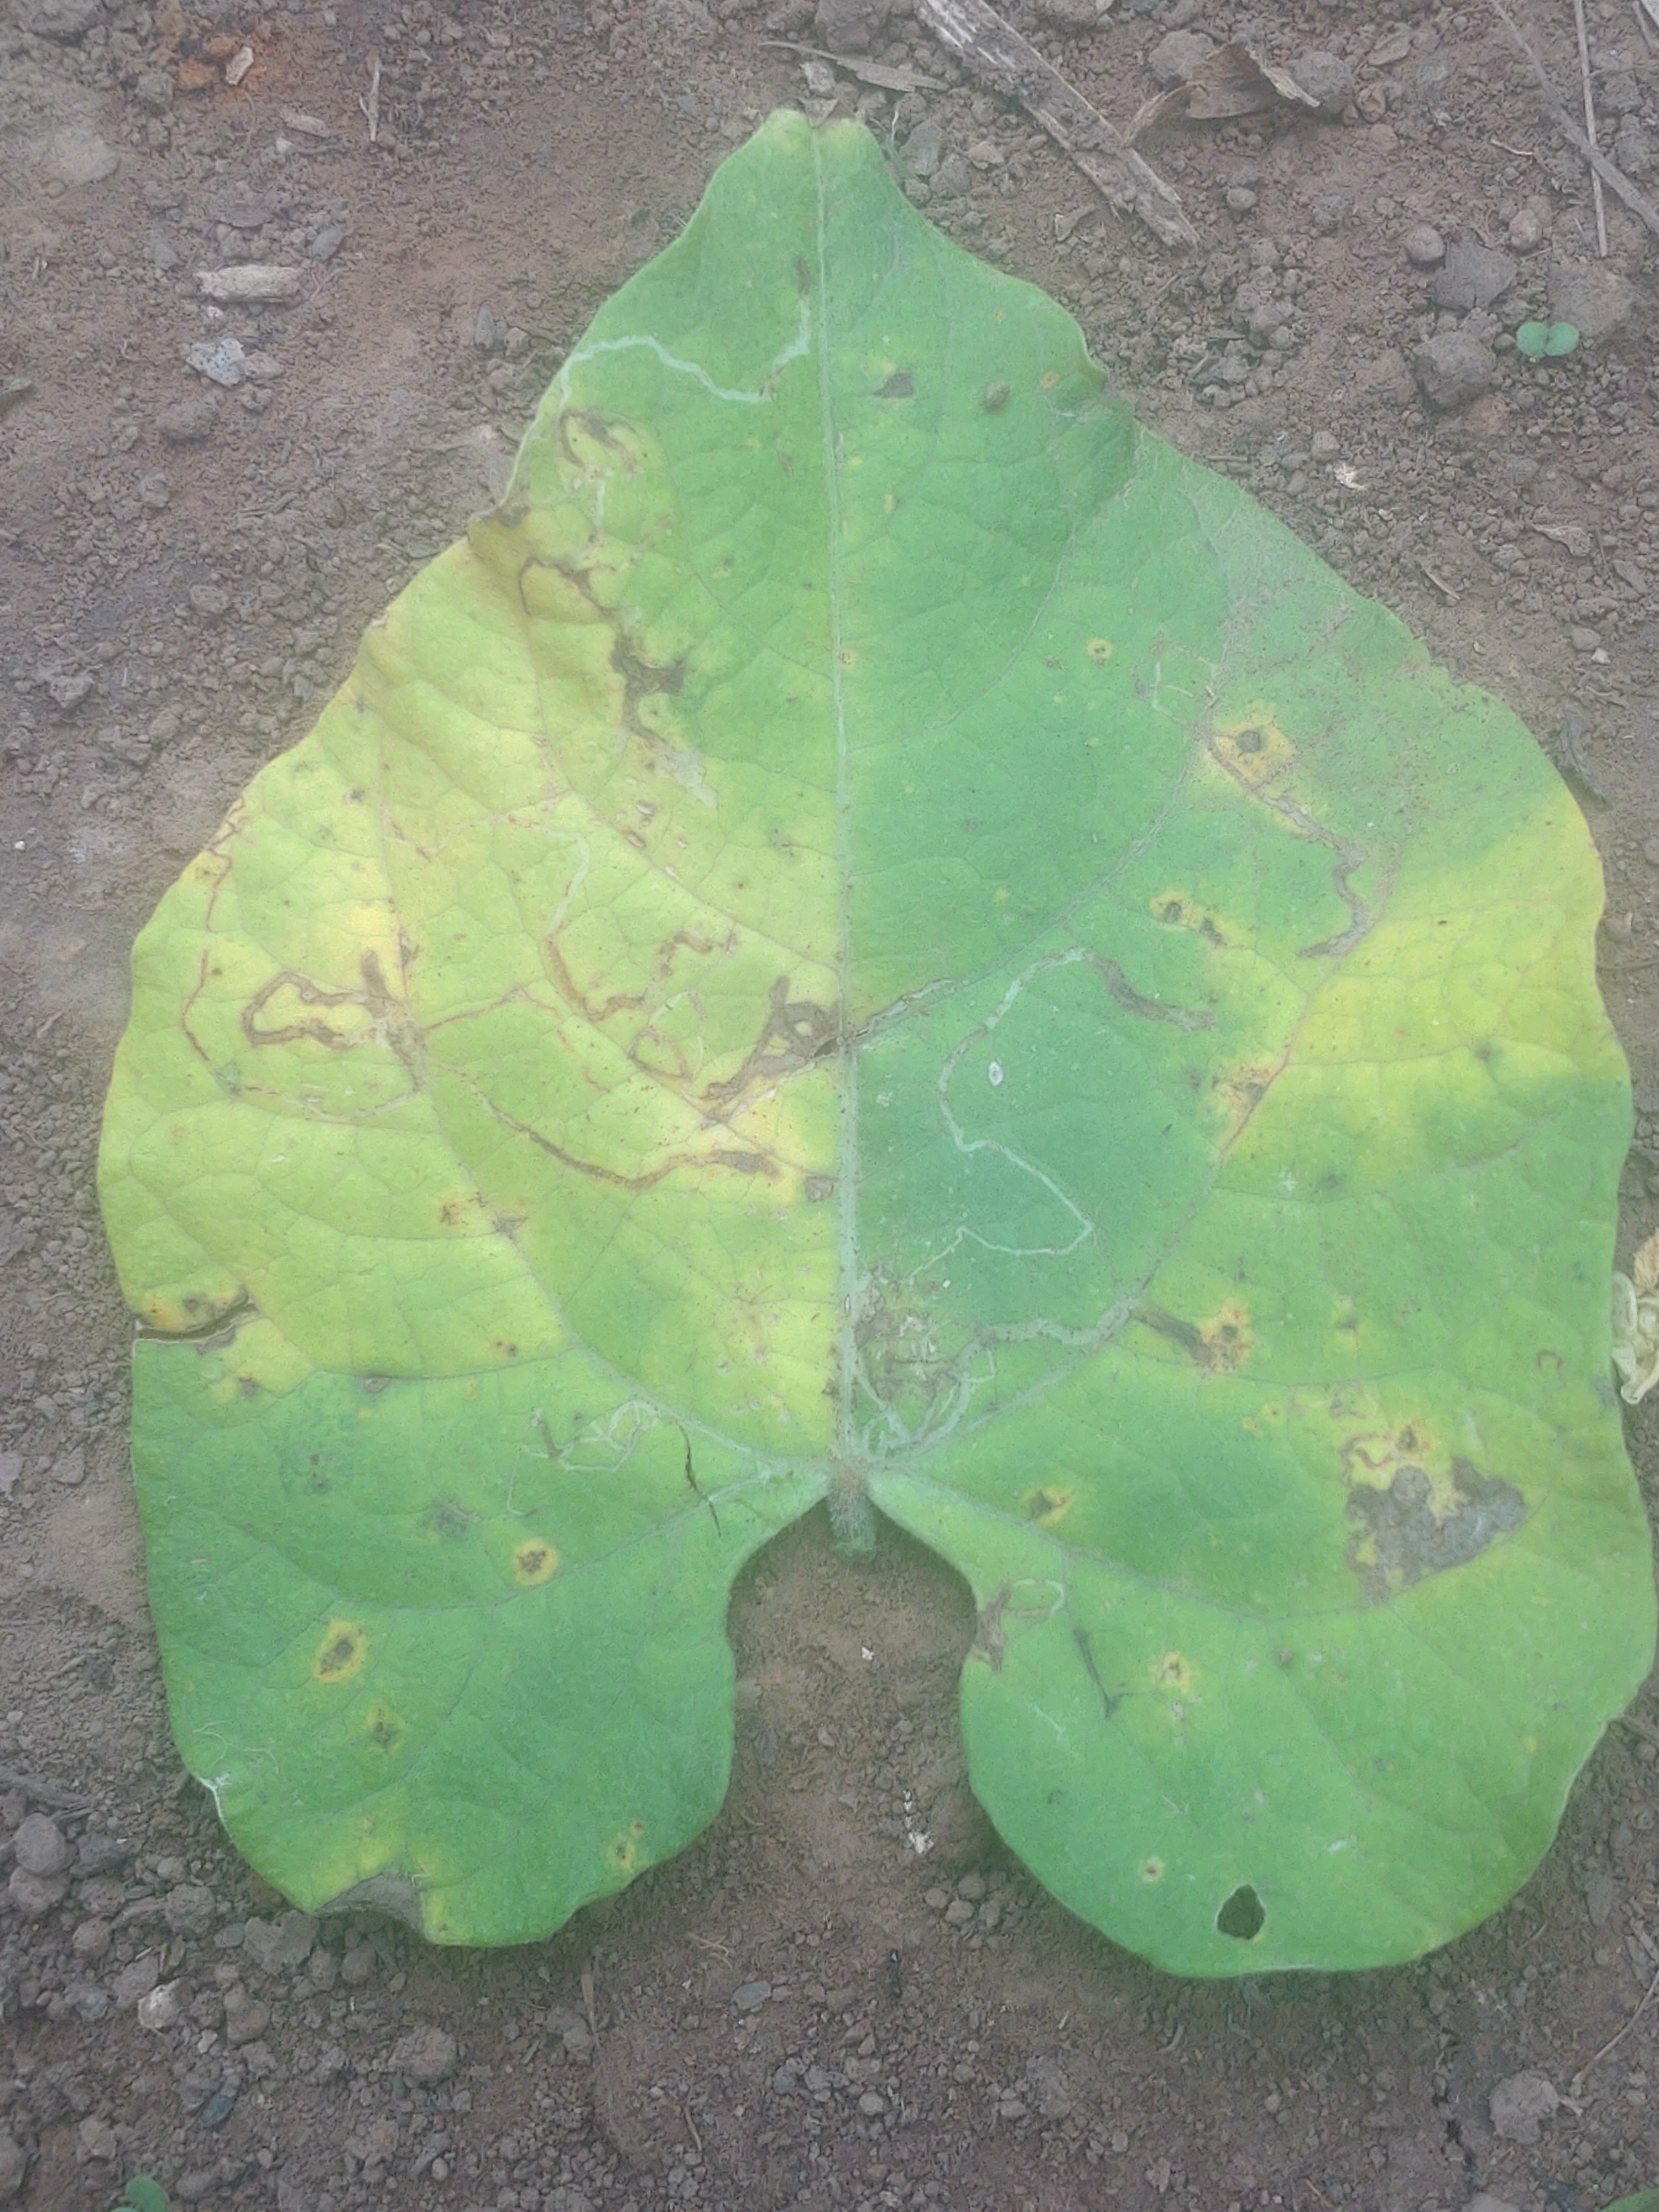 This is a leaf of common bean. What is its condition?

anthracnose
